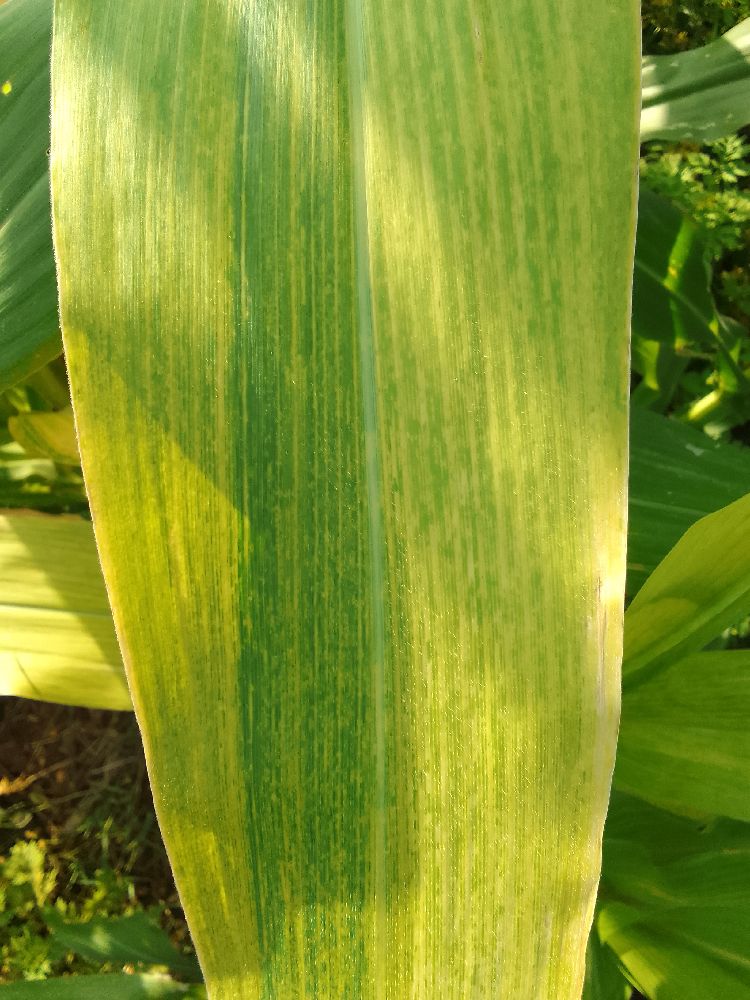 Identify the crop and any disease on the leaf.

maize, maize lethal necrosis
